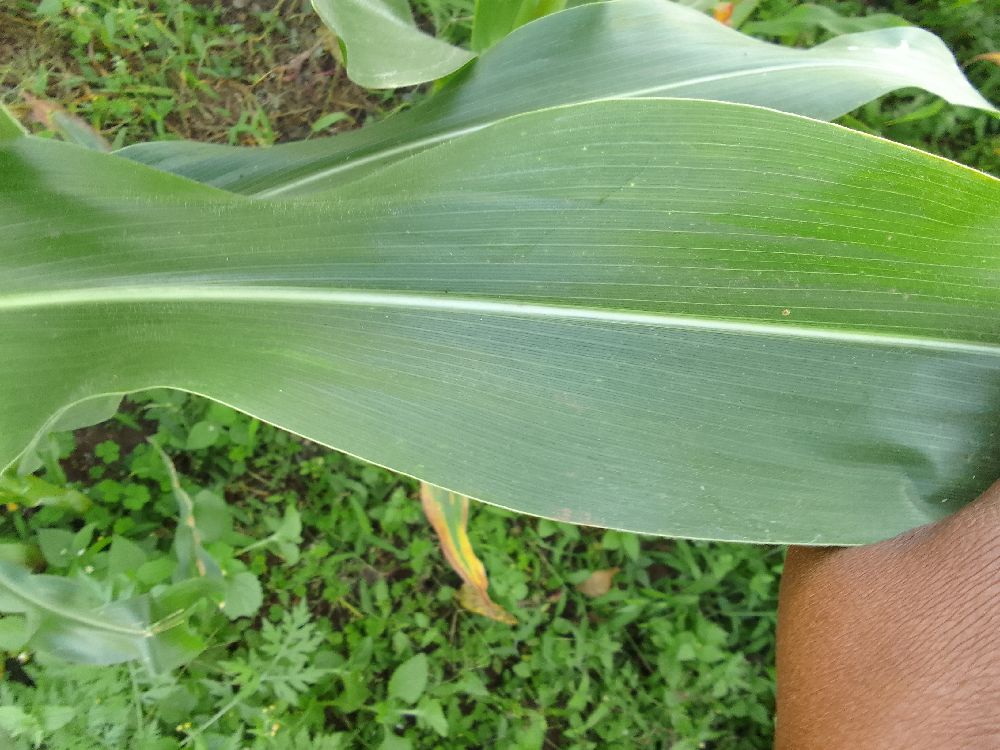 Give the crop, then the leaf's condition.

maize, healthy
